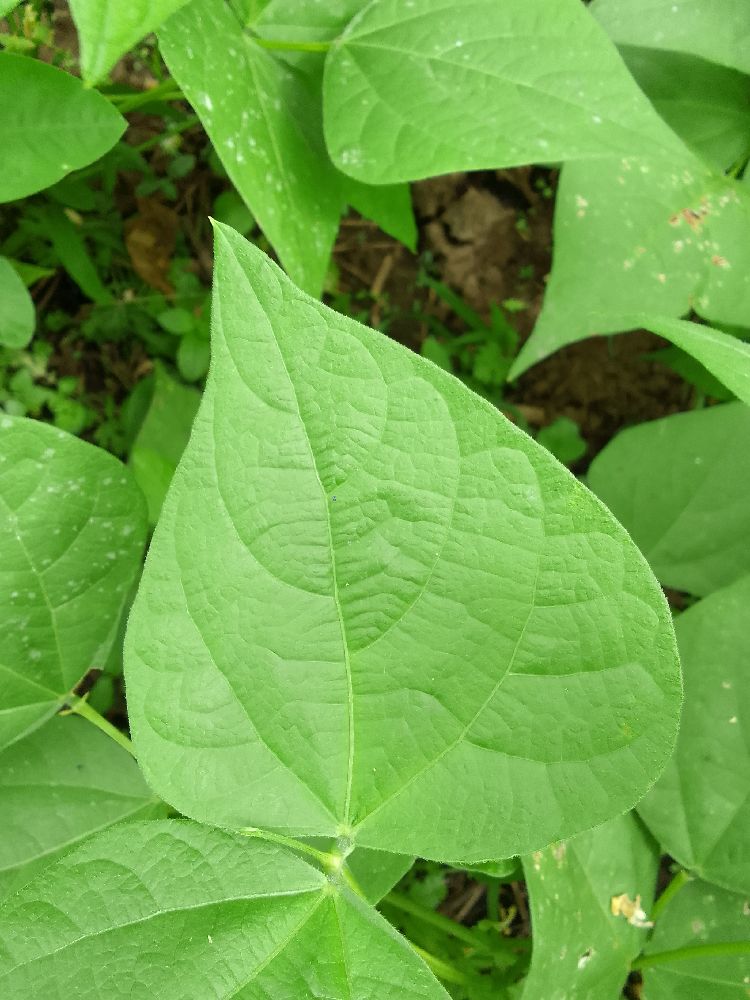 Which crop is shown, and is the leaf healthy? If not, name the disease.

common bean, healthy
